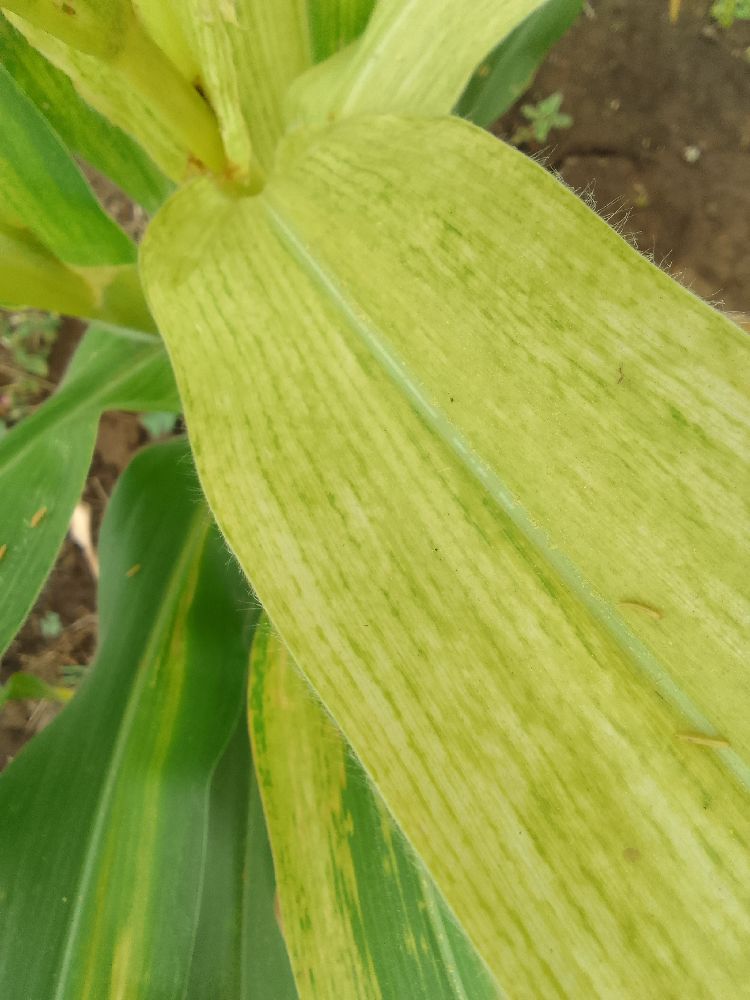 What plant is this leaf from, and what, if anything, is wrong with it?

maize, maize lethal necrosis
